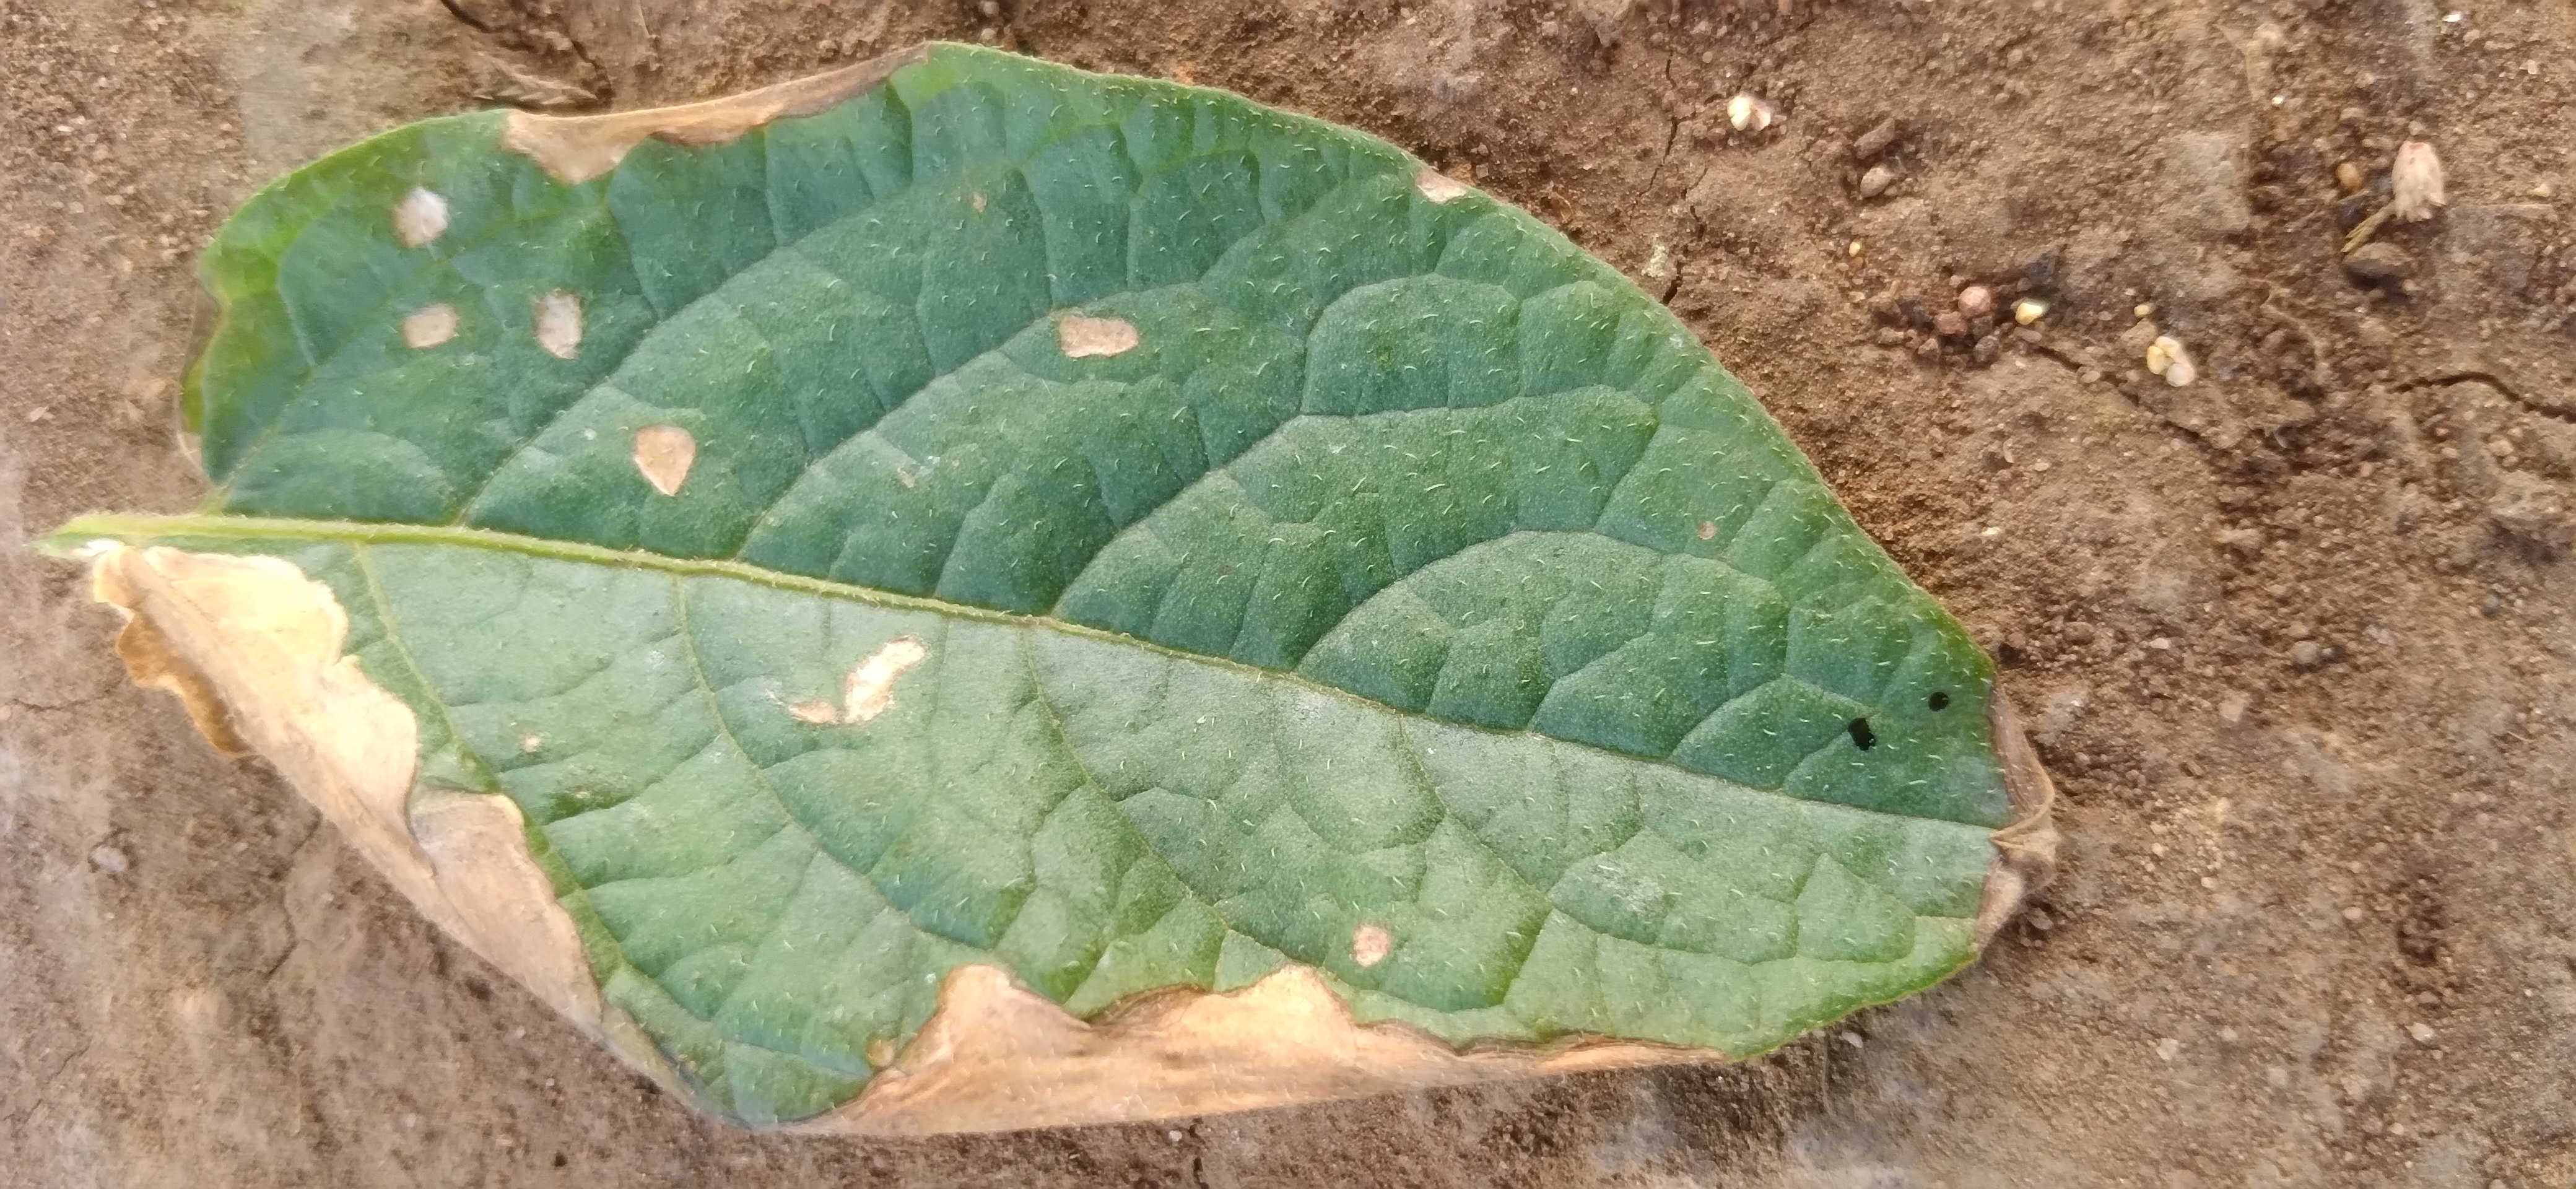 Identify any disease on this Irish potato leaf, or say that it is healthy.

early blight
